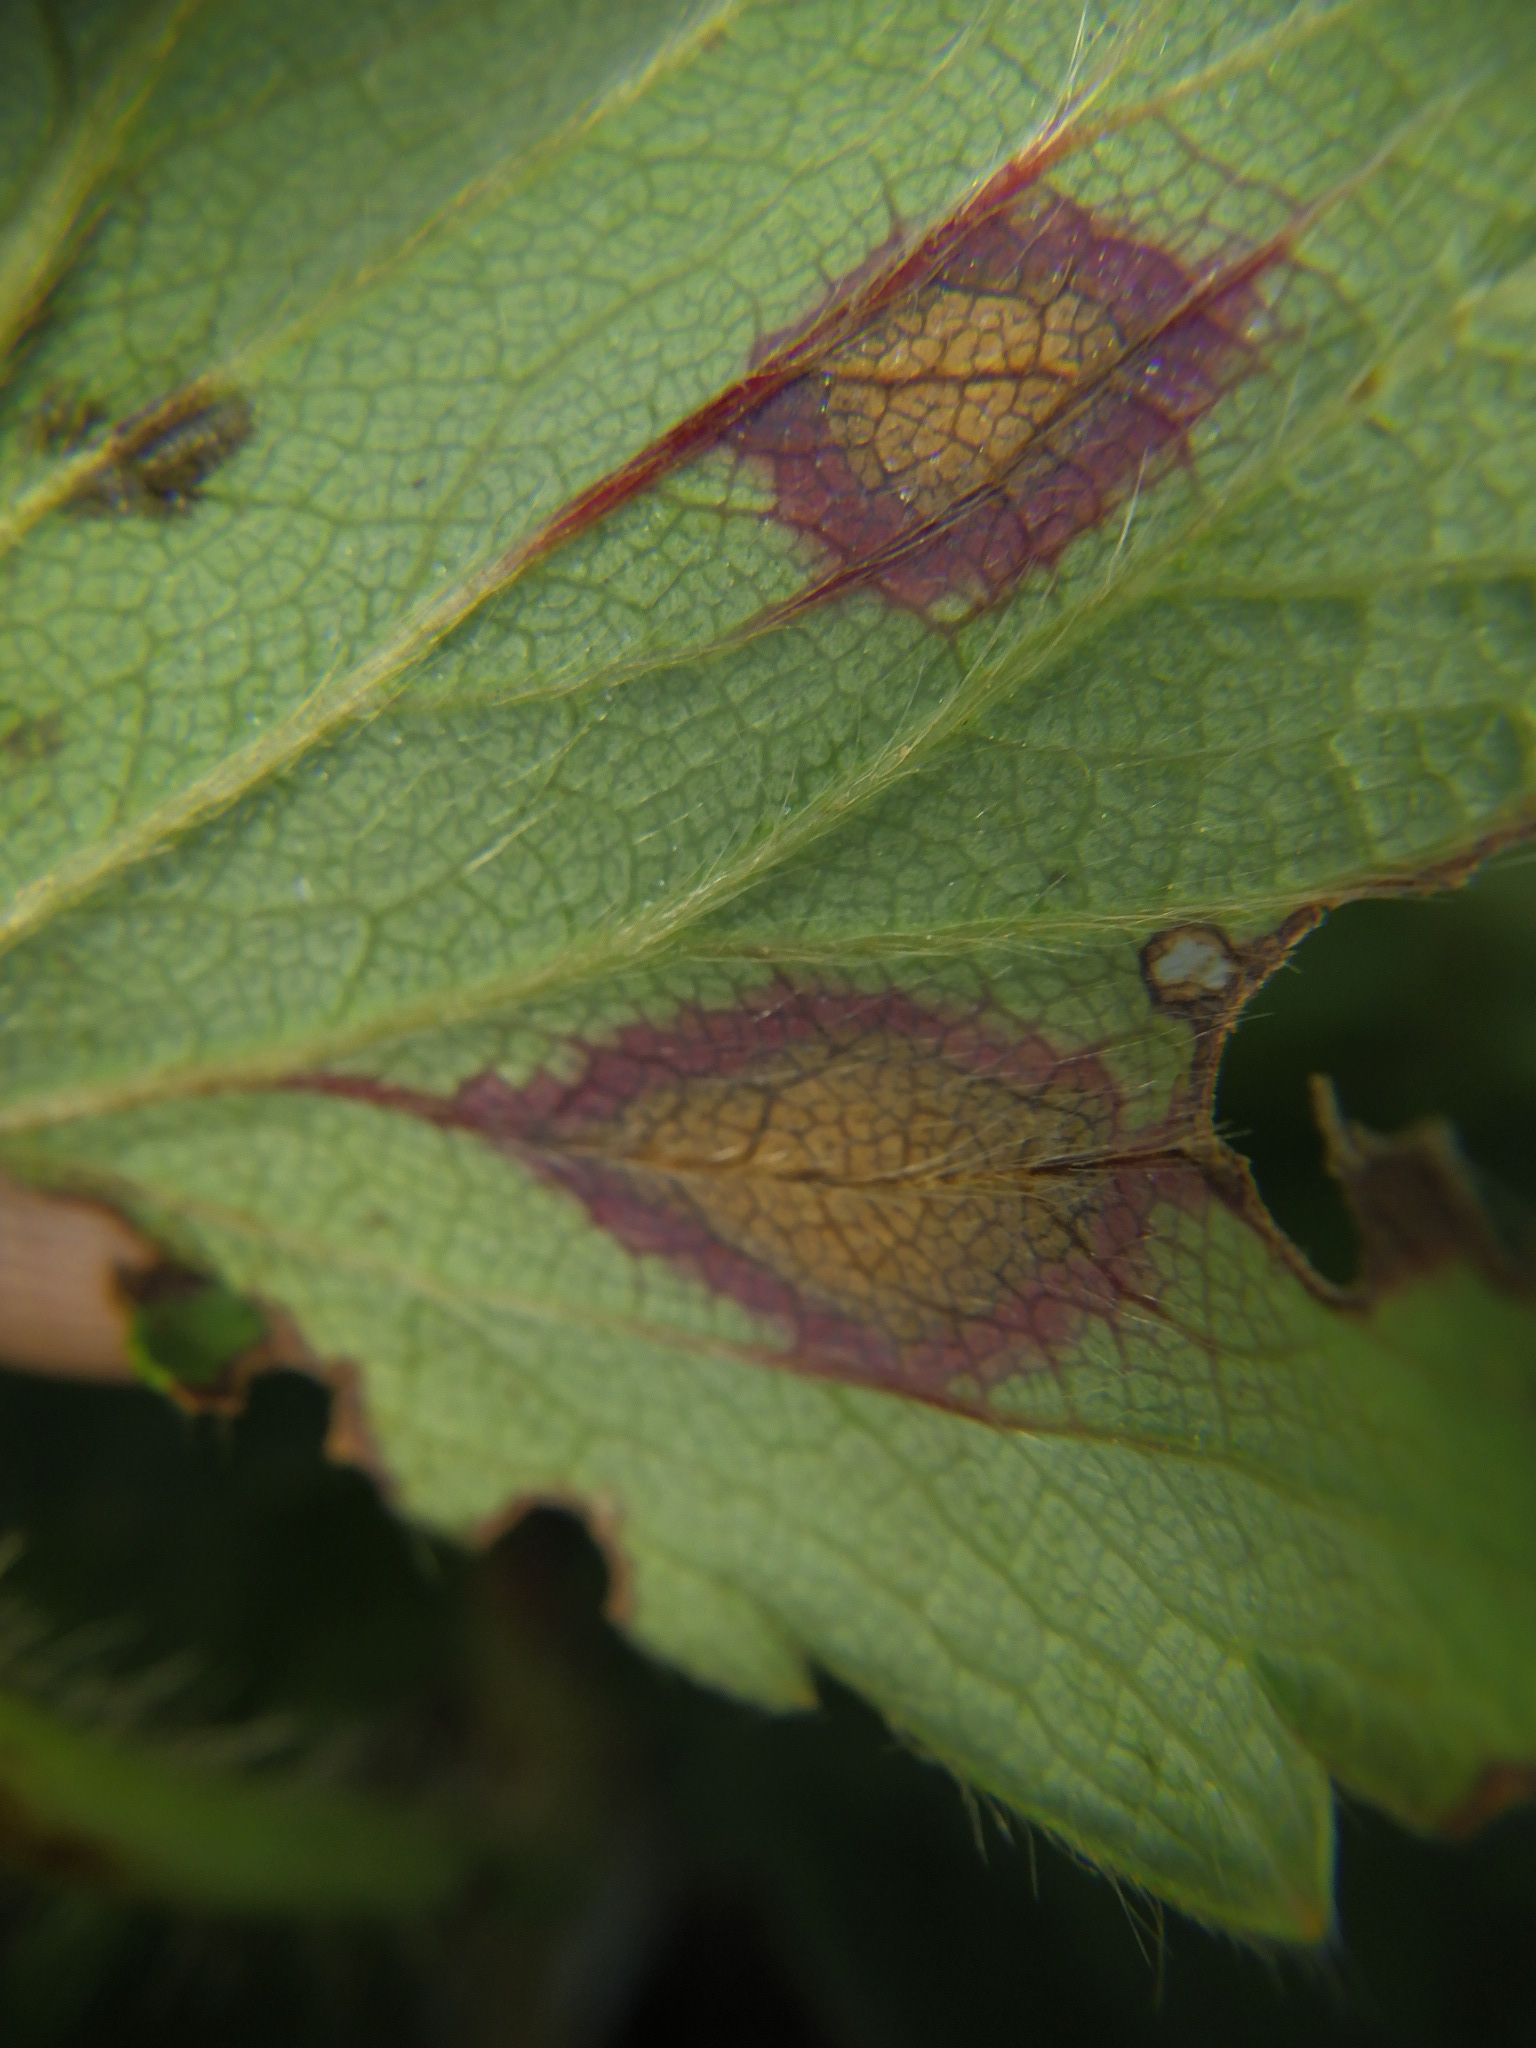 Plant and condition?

strawberry, leaf scorch, phytophagous
